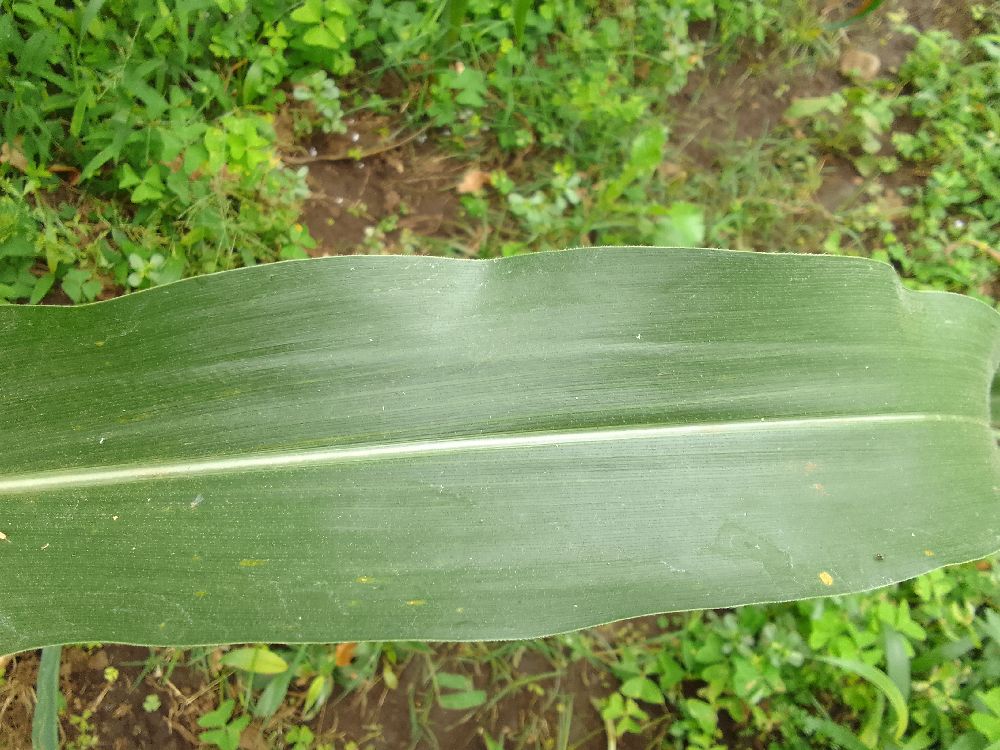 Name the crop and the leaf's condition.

maize, healthy
